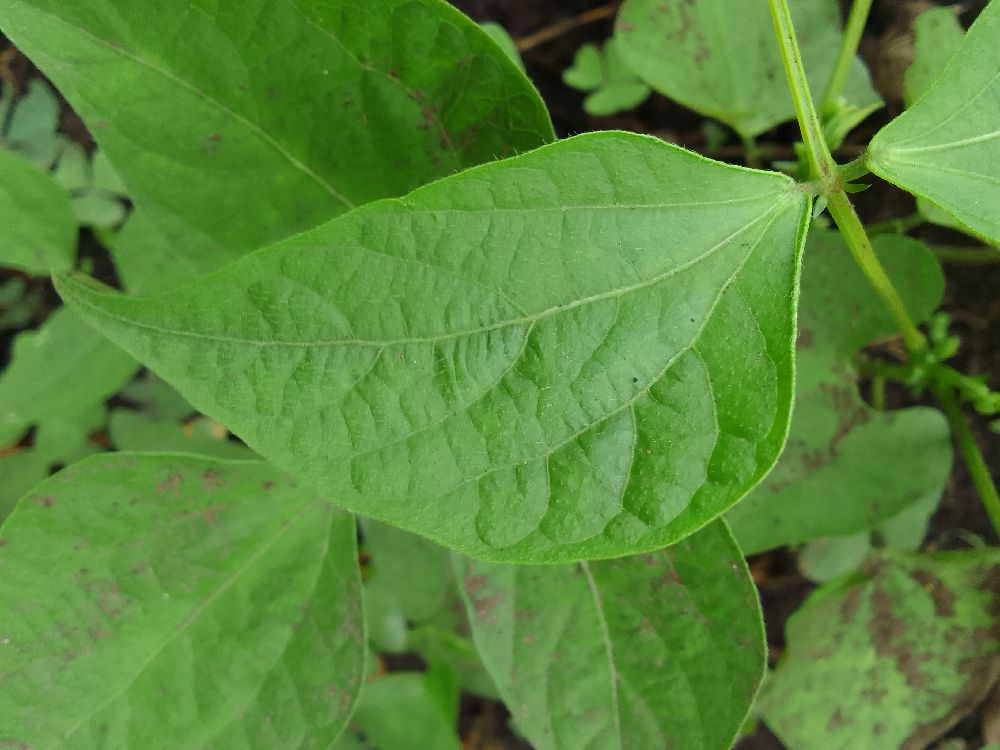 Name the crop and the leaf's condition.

common bean, healthy
